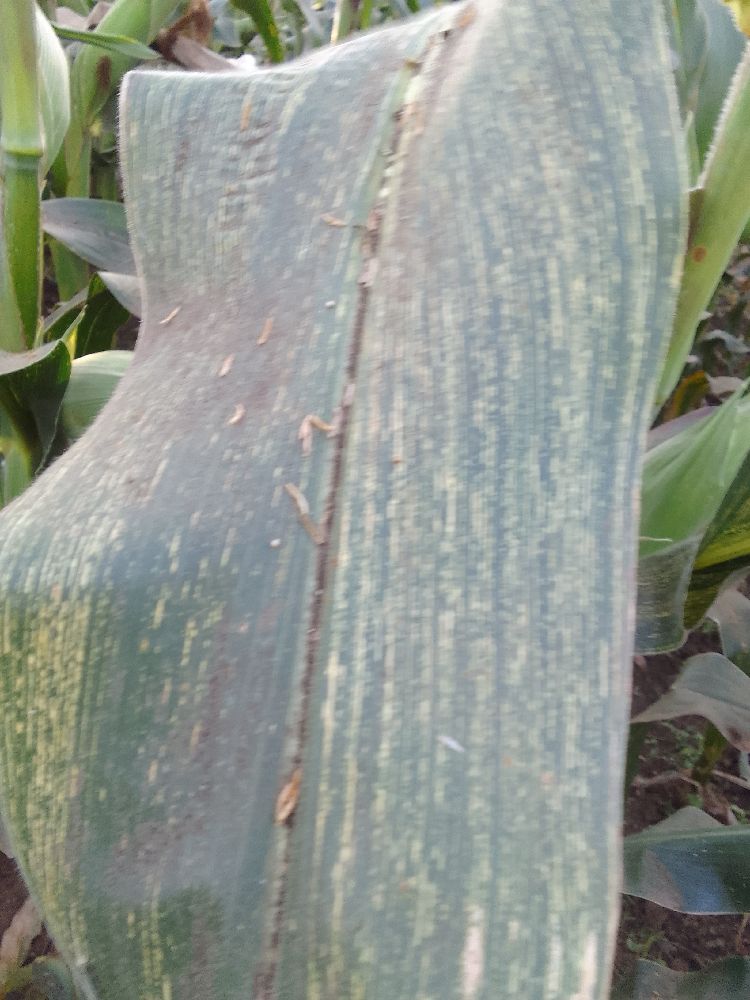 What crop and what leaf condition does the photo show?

maize, maize streak virus
